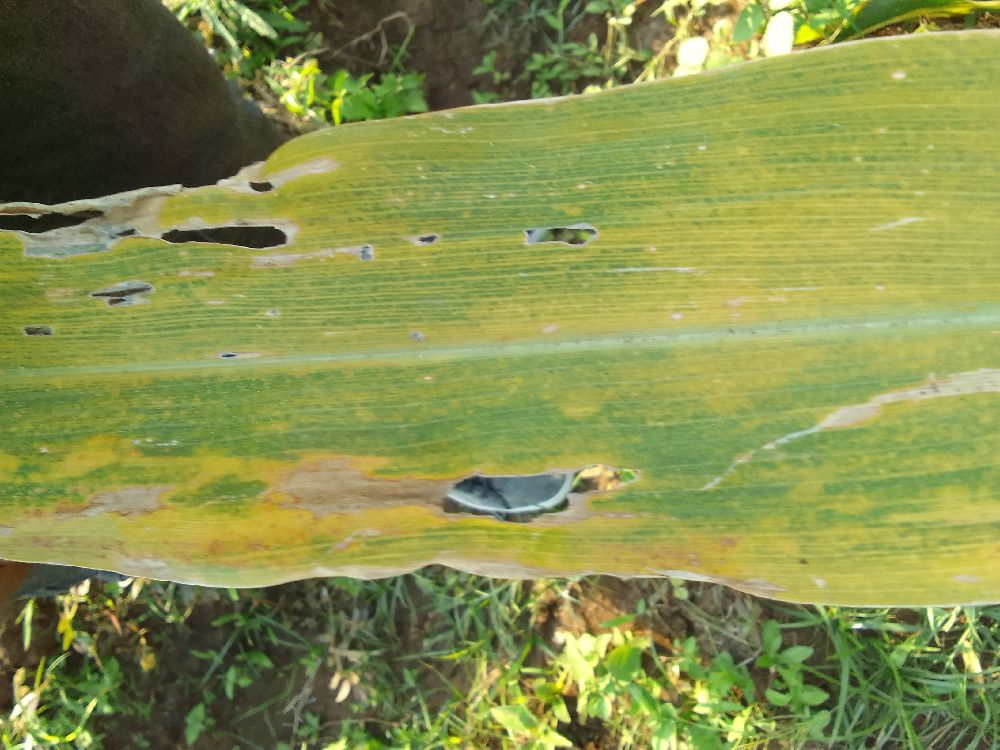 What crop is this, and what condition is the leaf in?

maize, maize lethal necrosis
